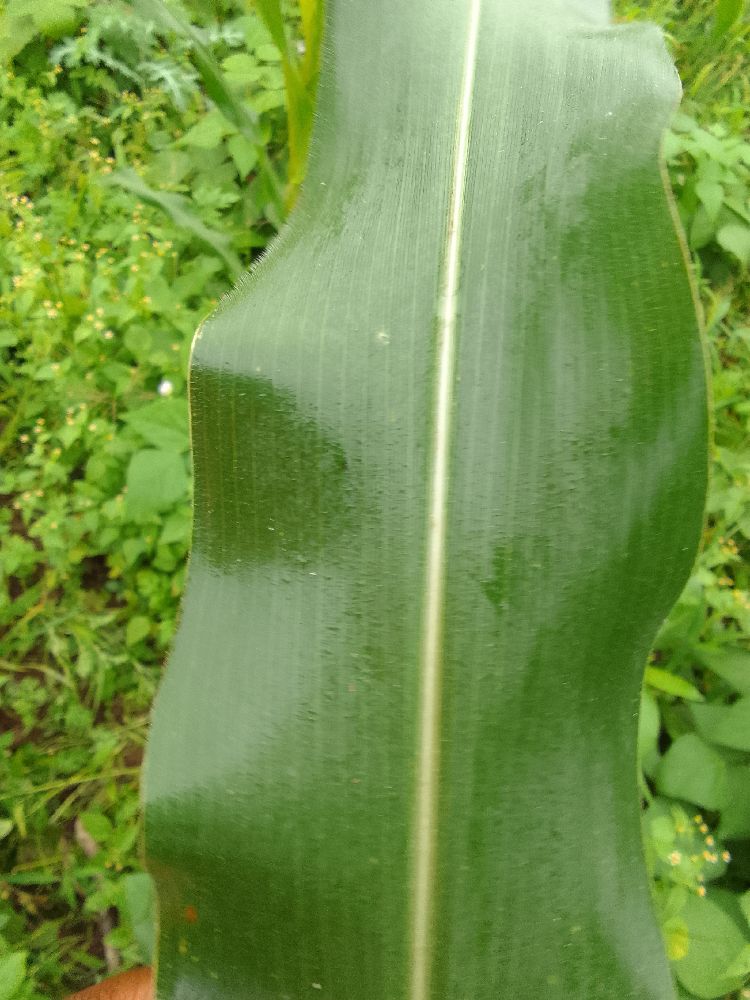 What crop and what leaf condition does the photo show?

maize, healthy
